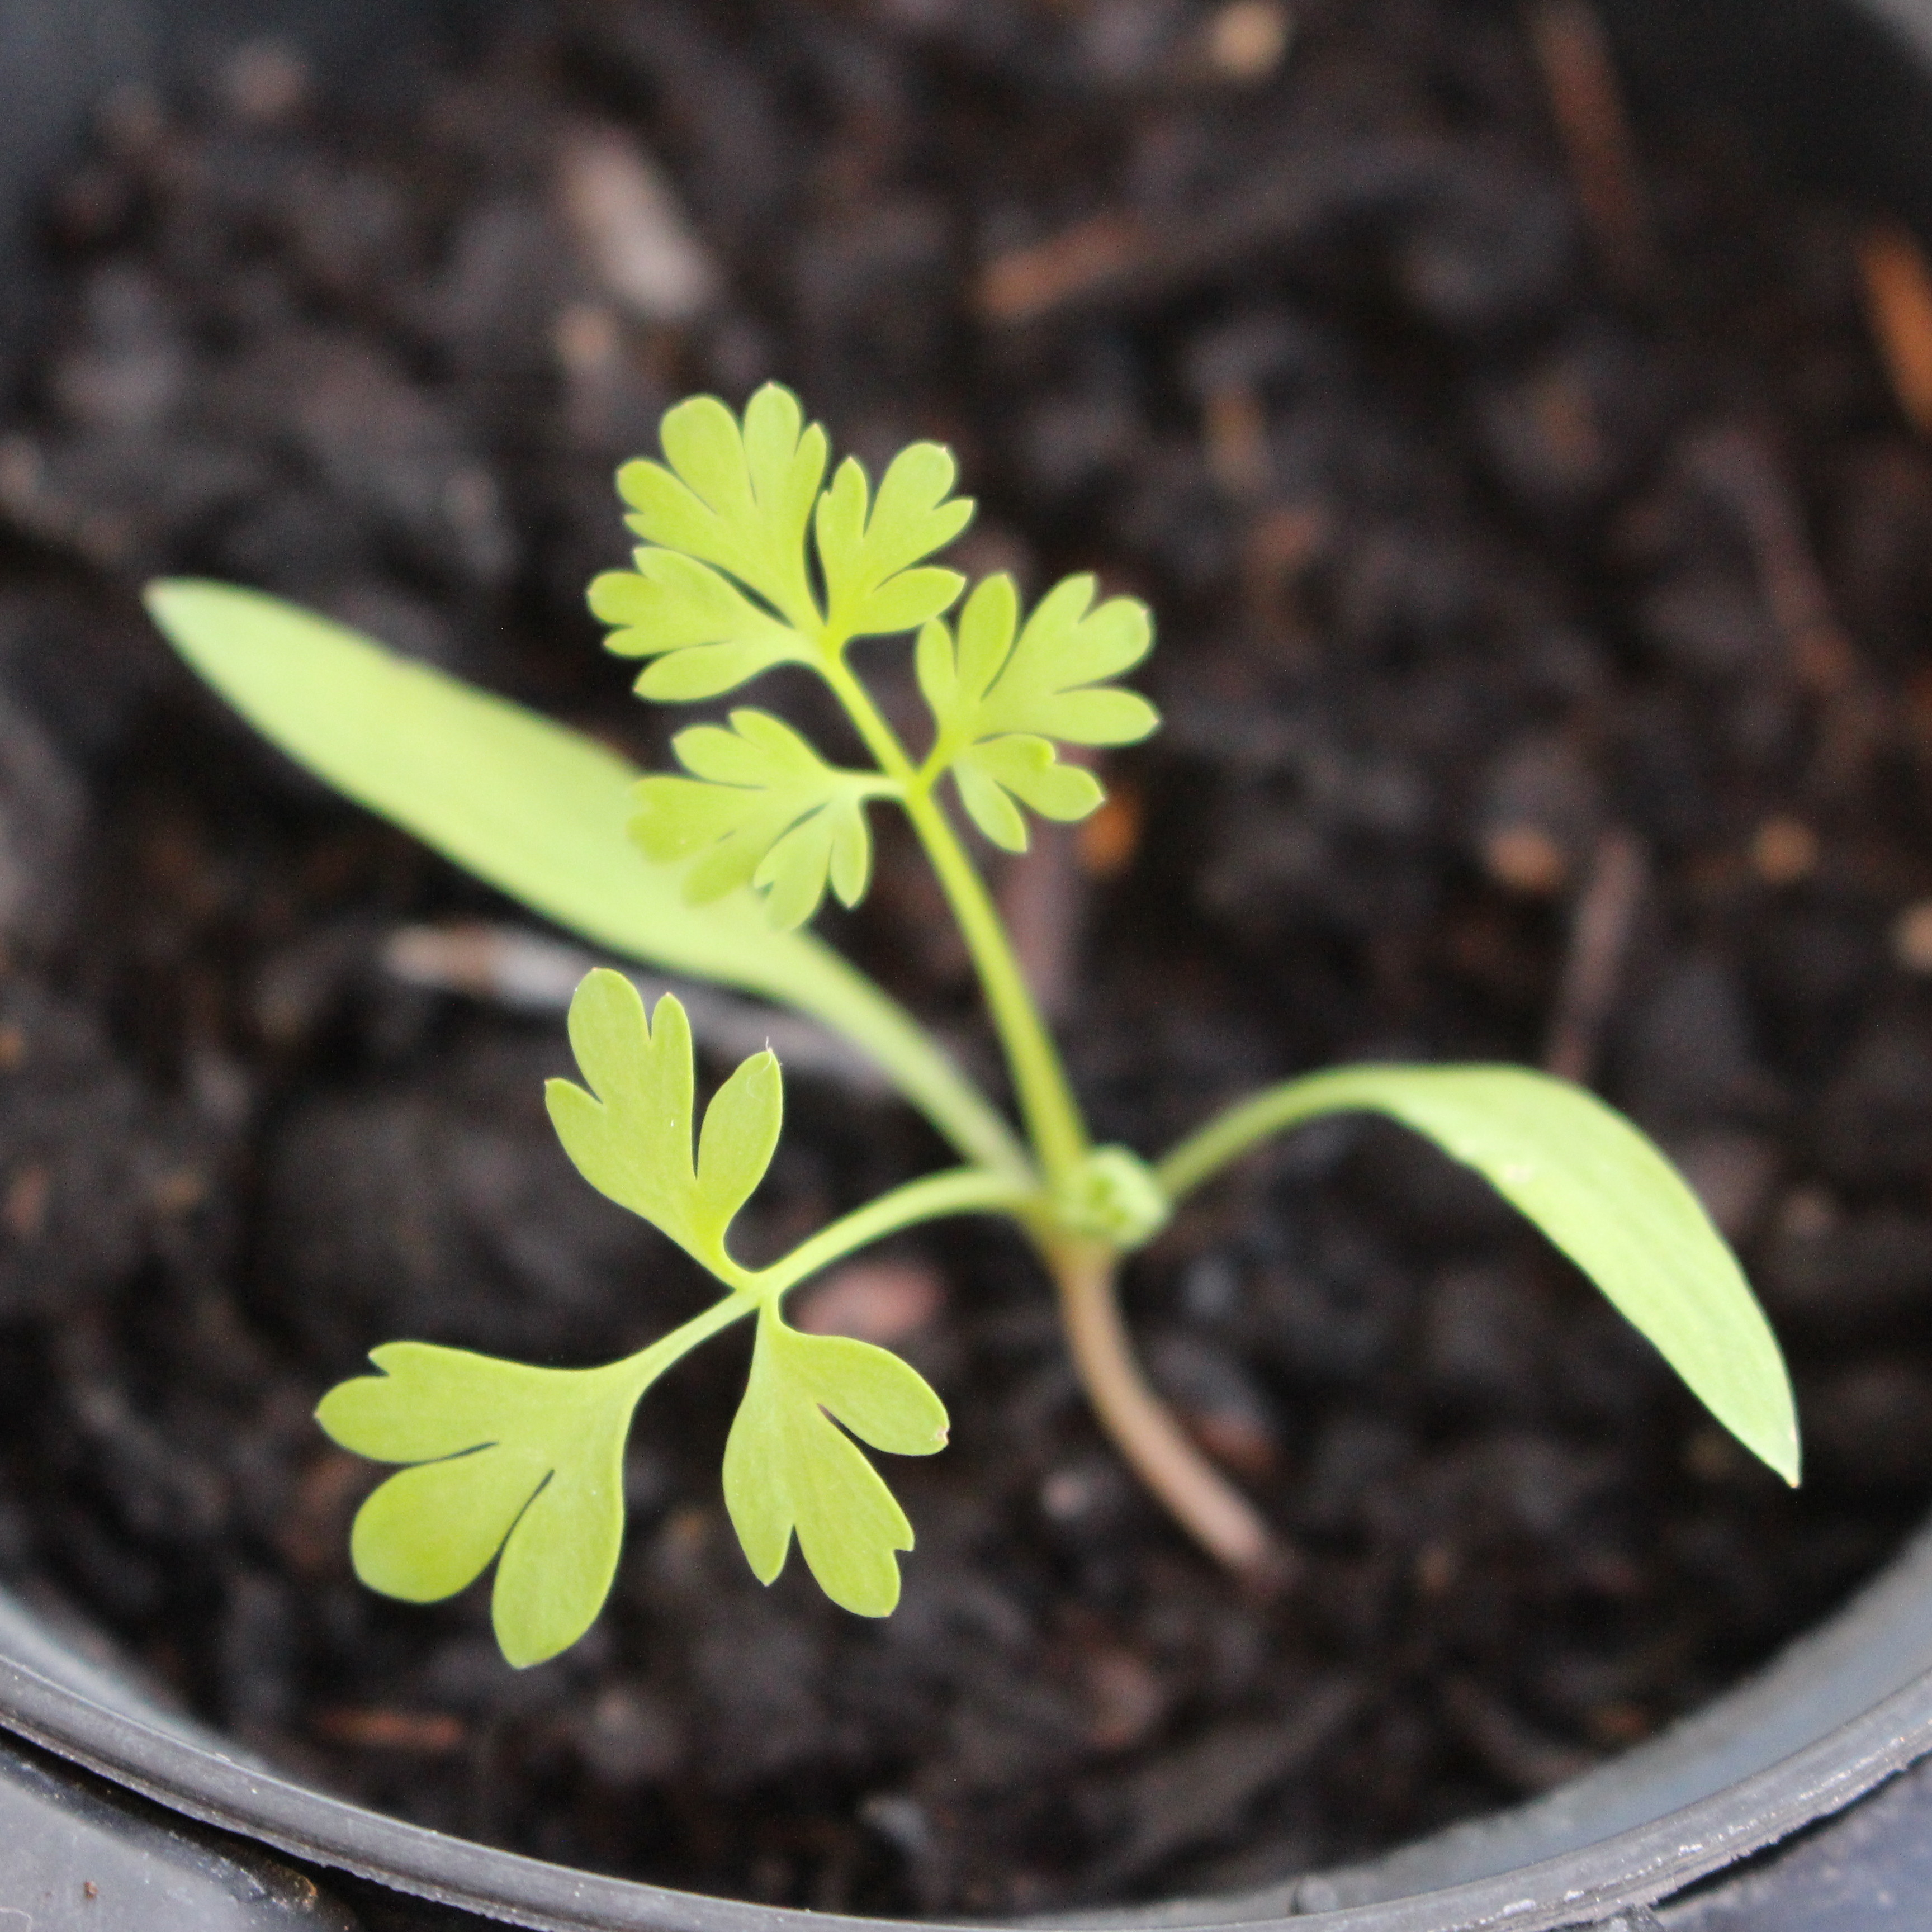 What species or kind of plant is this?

Fumaria officinalis
